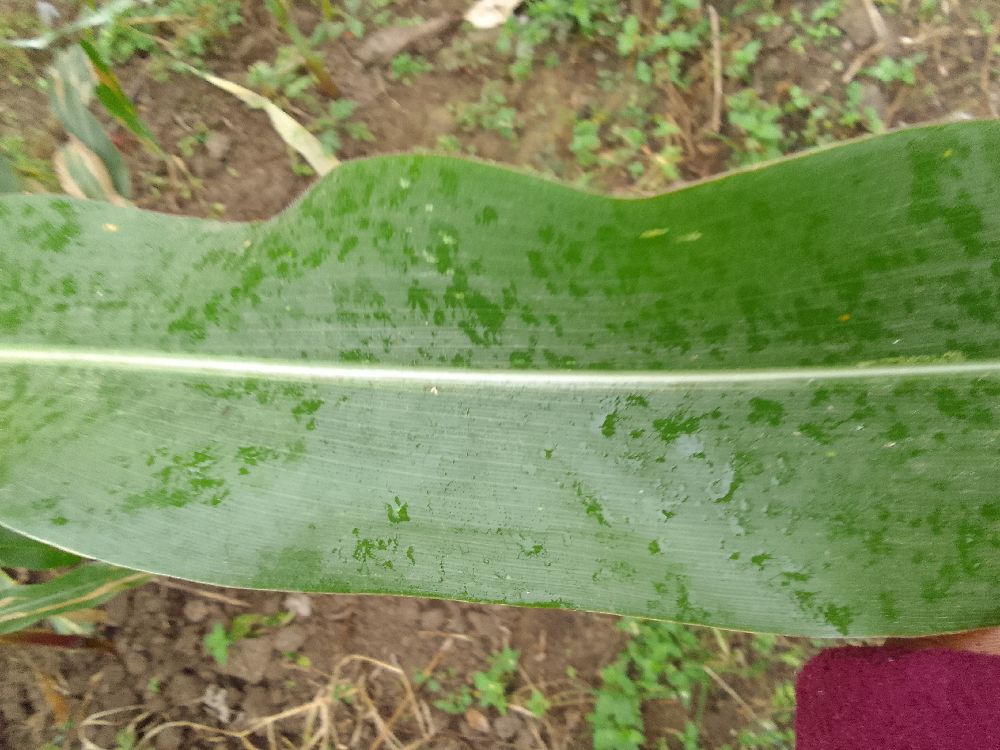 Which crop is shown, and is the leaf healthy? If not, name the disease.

maize, healthy
